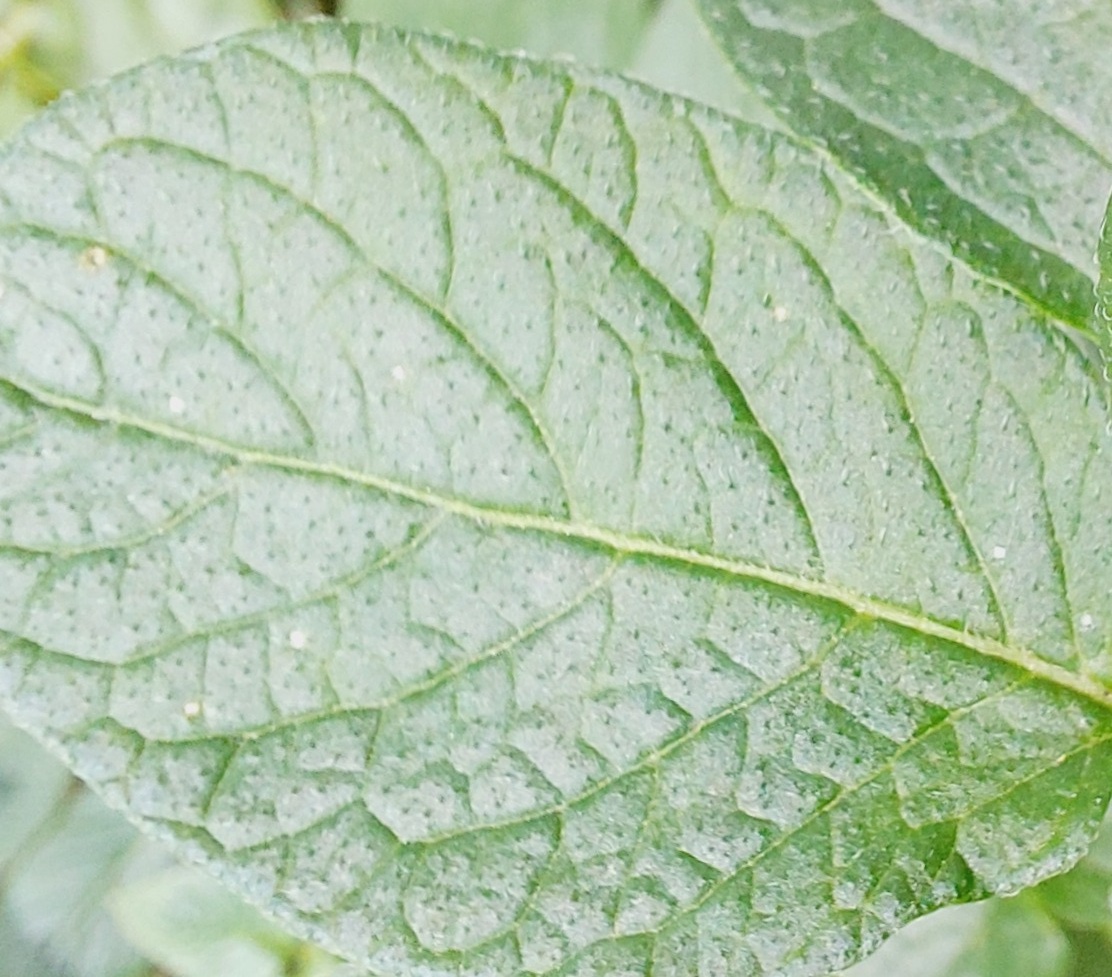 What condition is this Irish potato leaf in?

healthy
